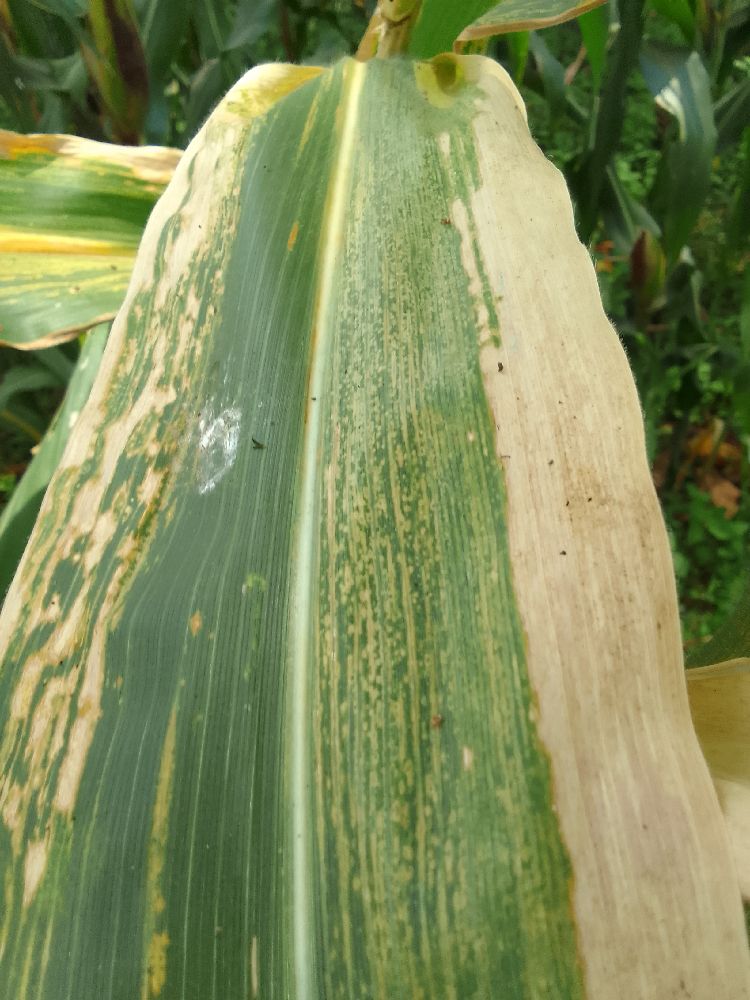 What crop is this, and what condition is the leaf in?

maize, maize lethal necrosis
